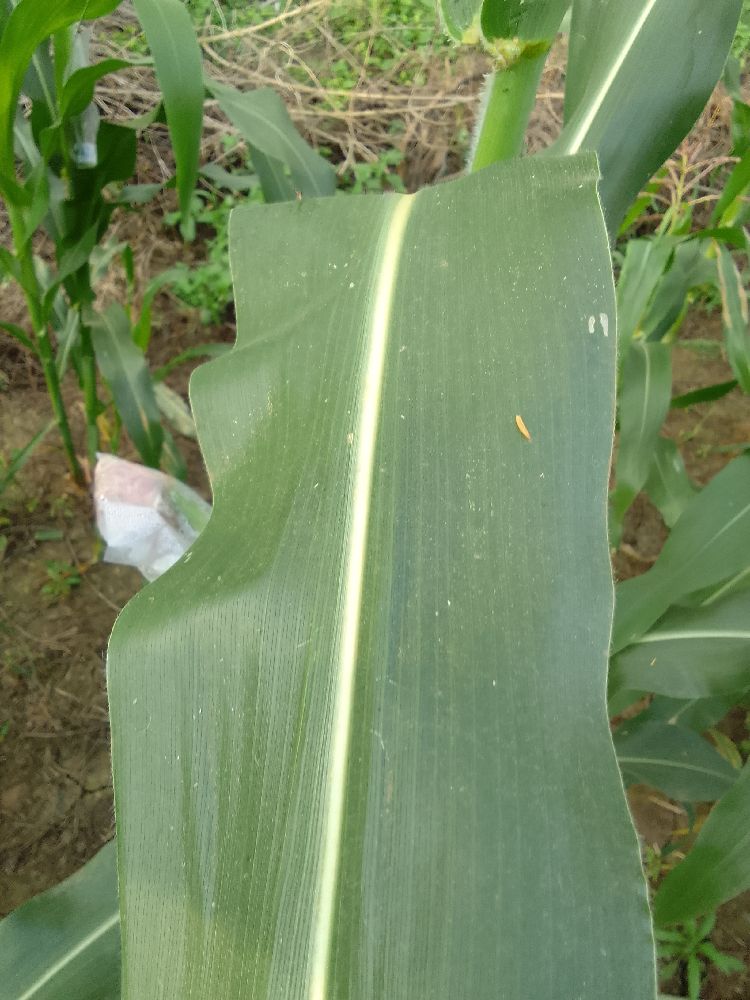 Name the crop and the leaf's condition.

maize, healthy
